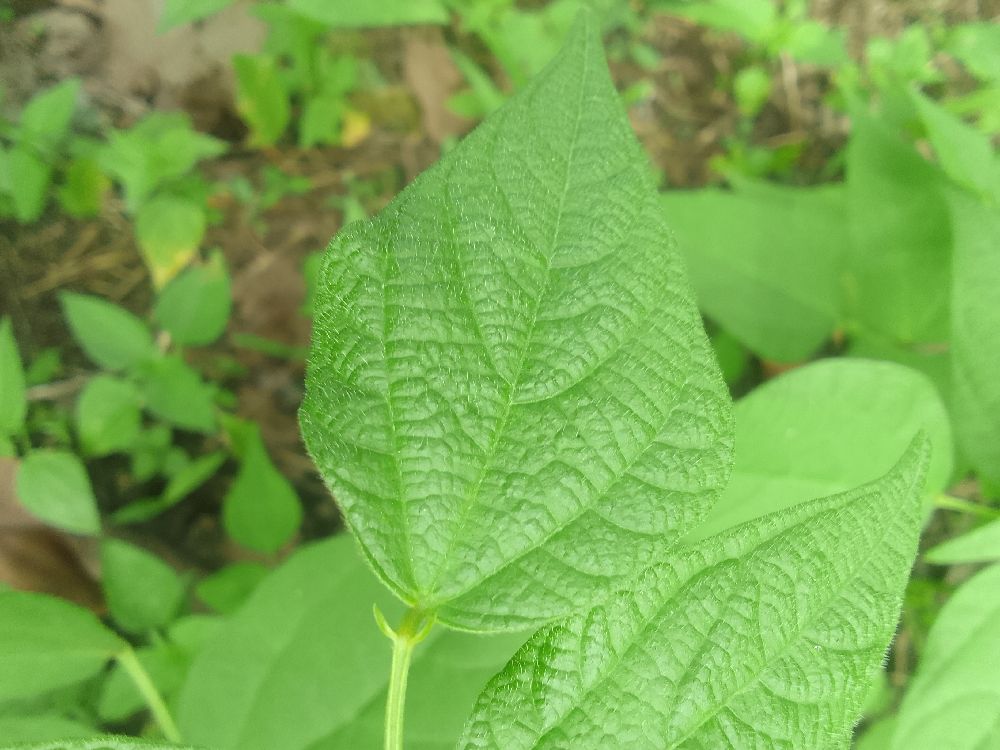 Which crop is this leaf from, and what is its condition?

common bean, healthy
